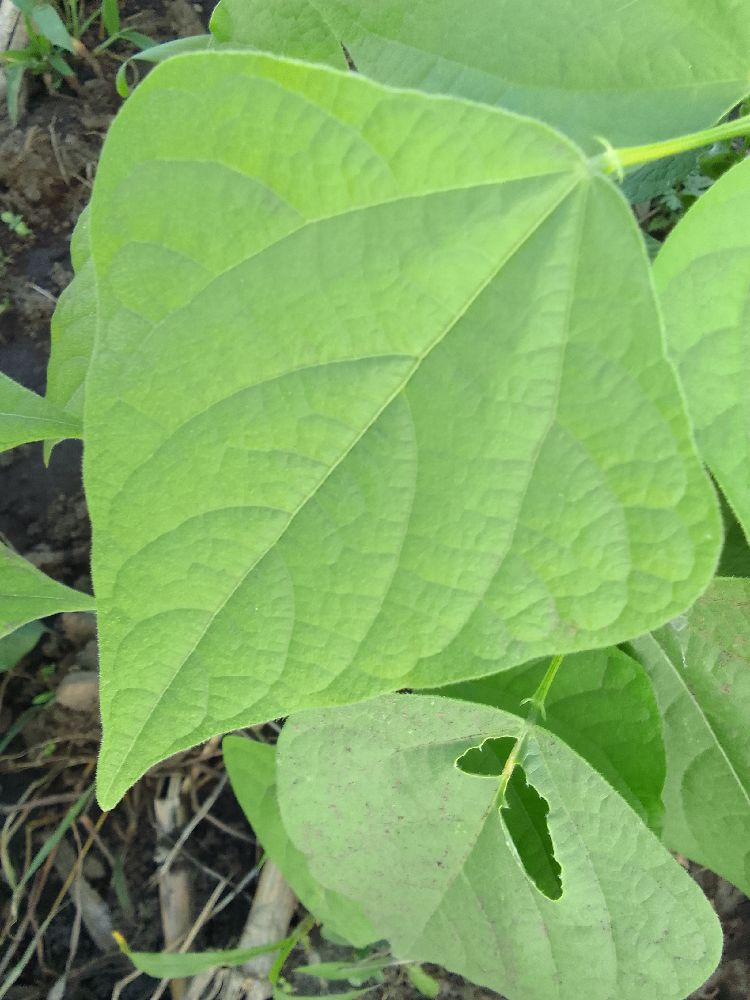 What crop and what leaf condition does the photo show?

common bean, healthy
